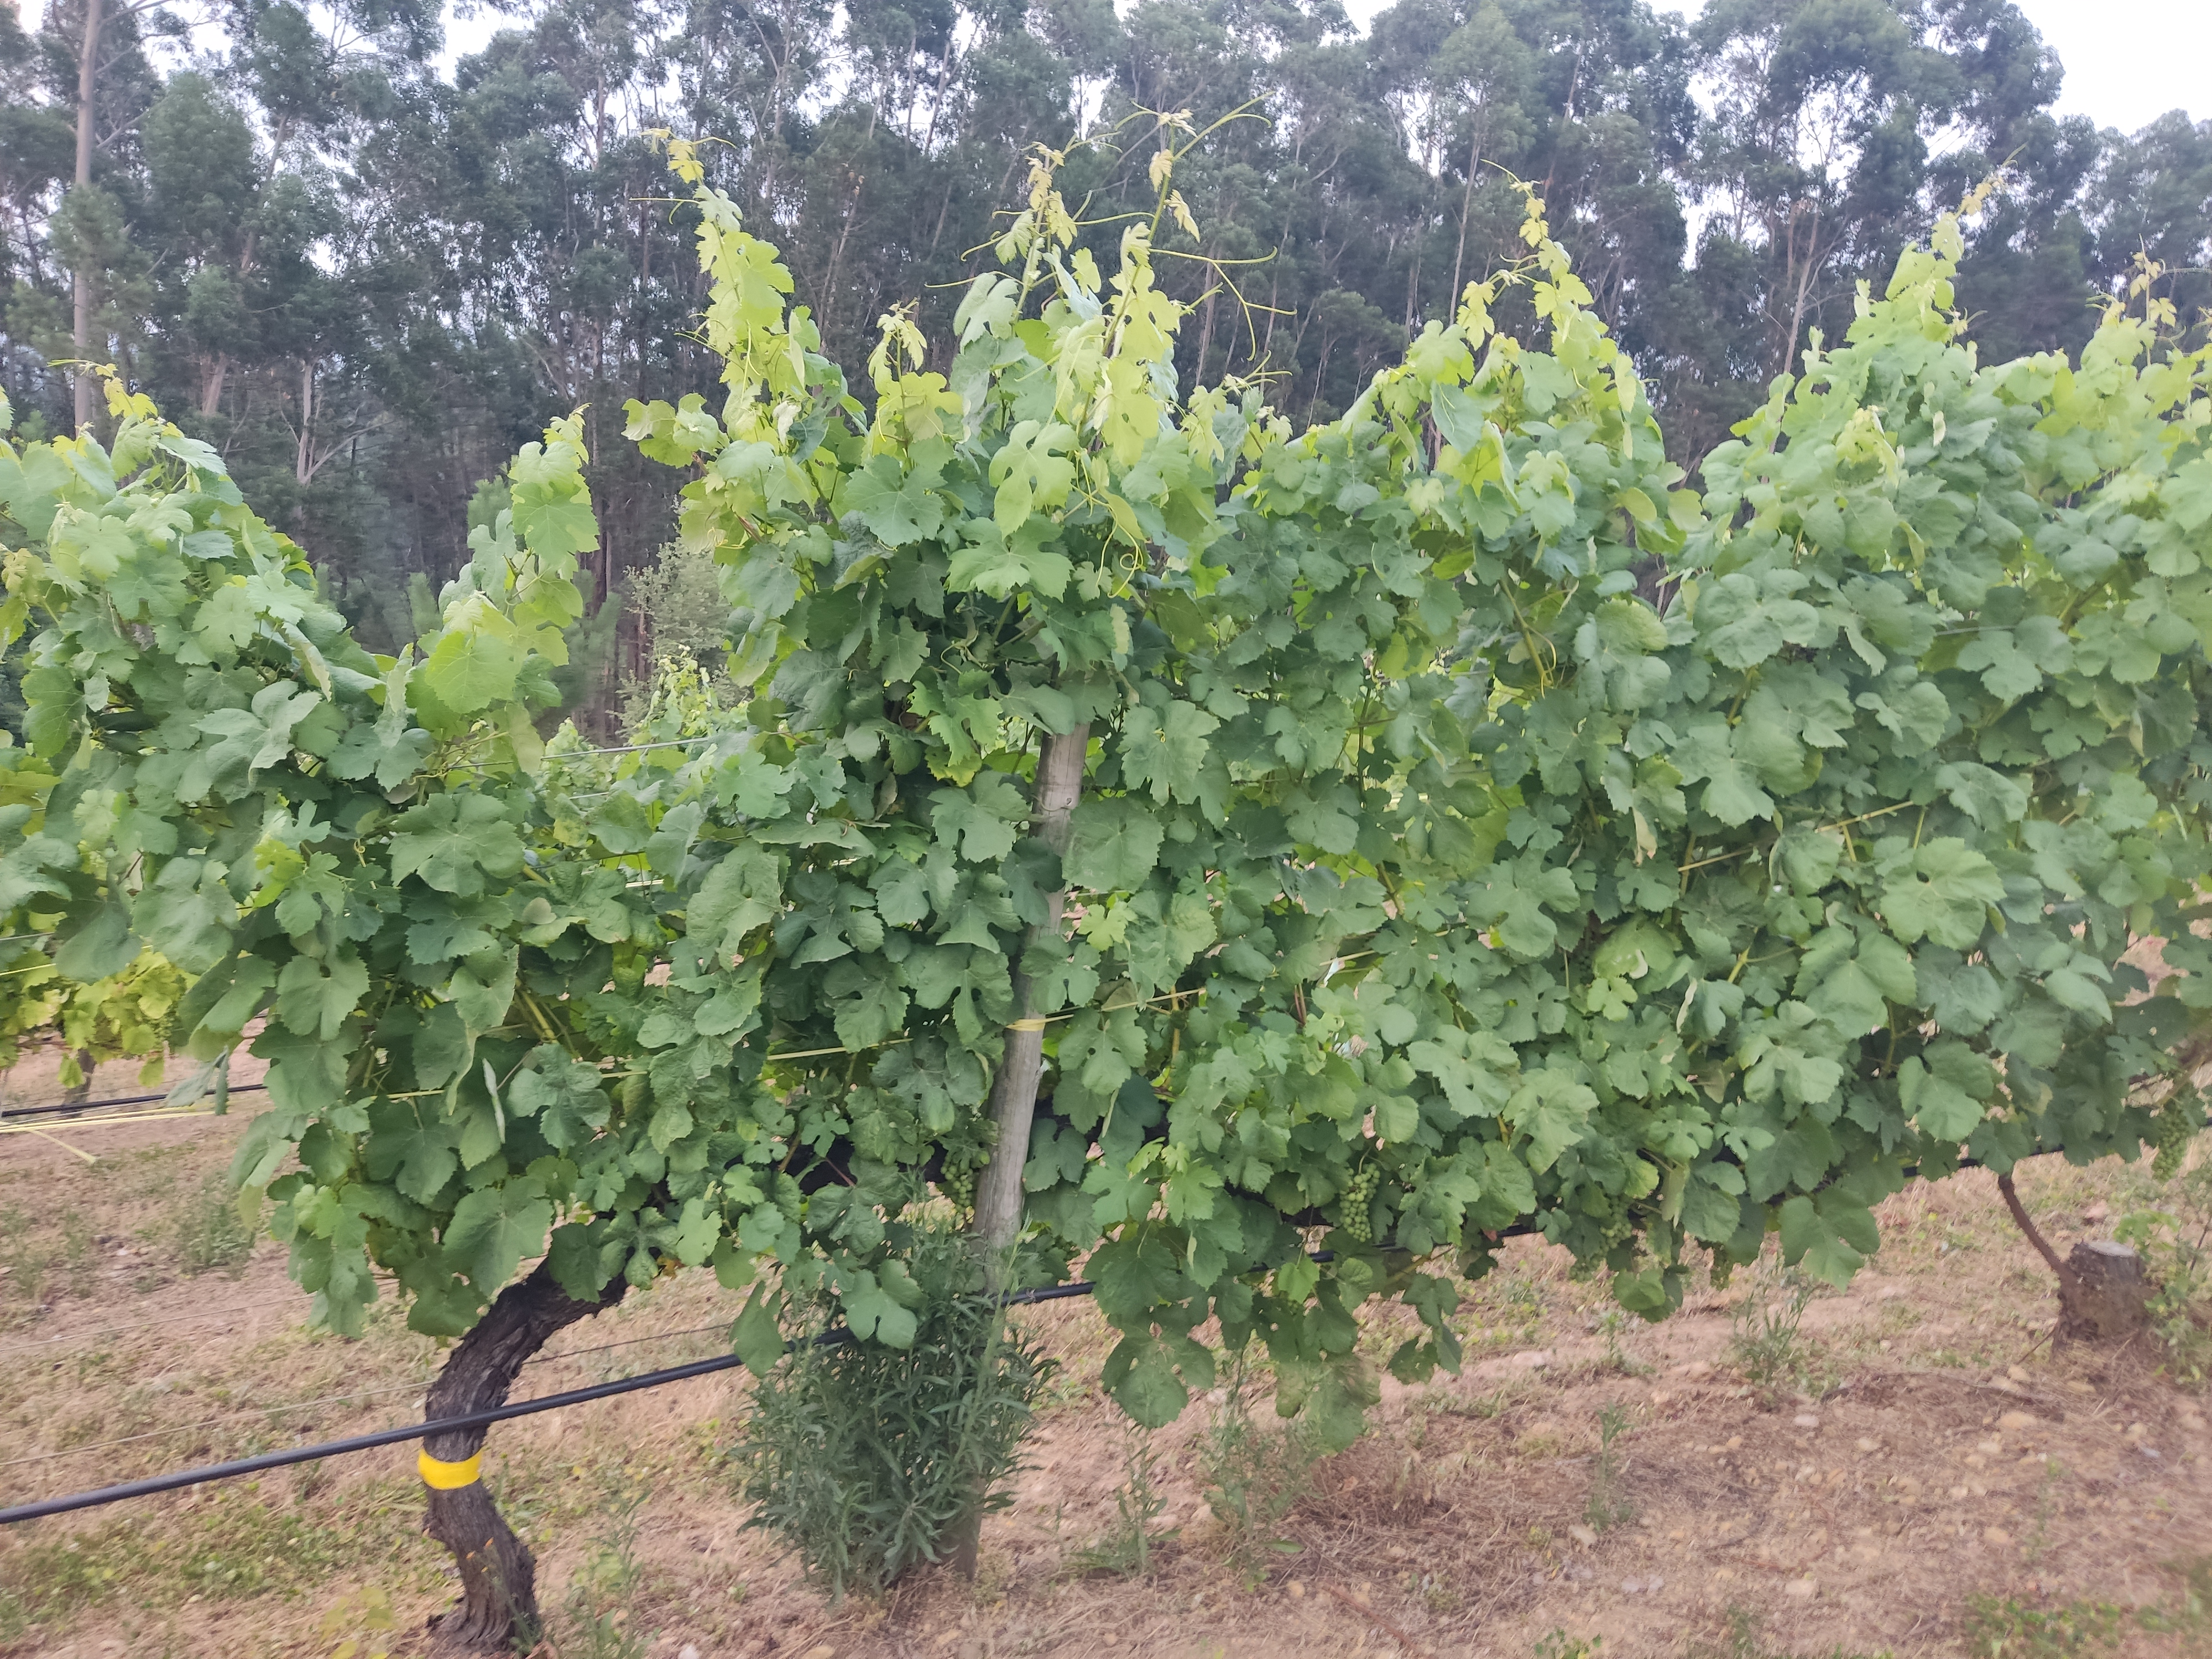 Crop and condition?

grapevine, not affected by esca disease
